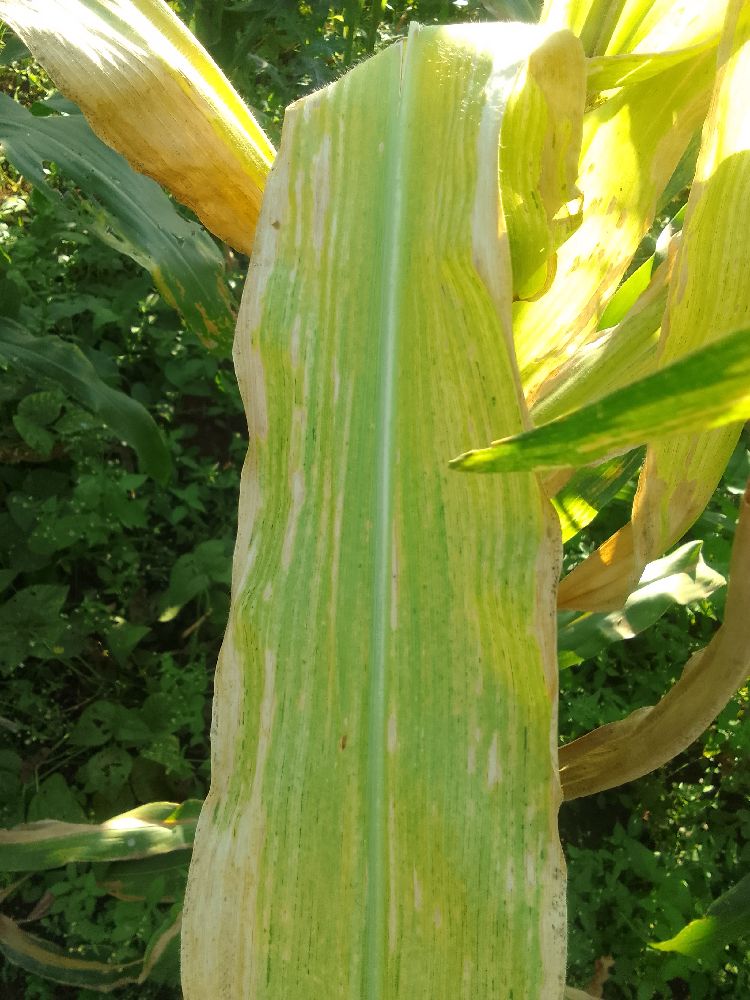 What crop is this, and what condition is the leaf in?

maize, maize lethal necrosis
